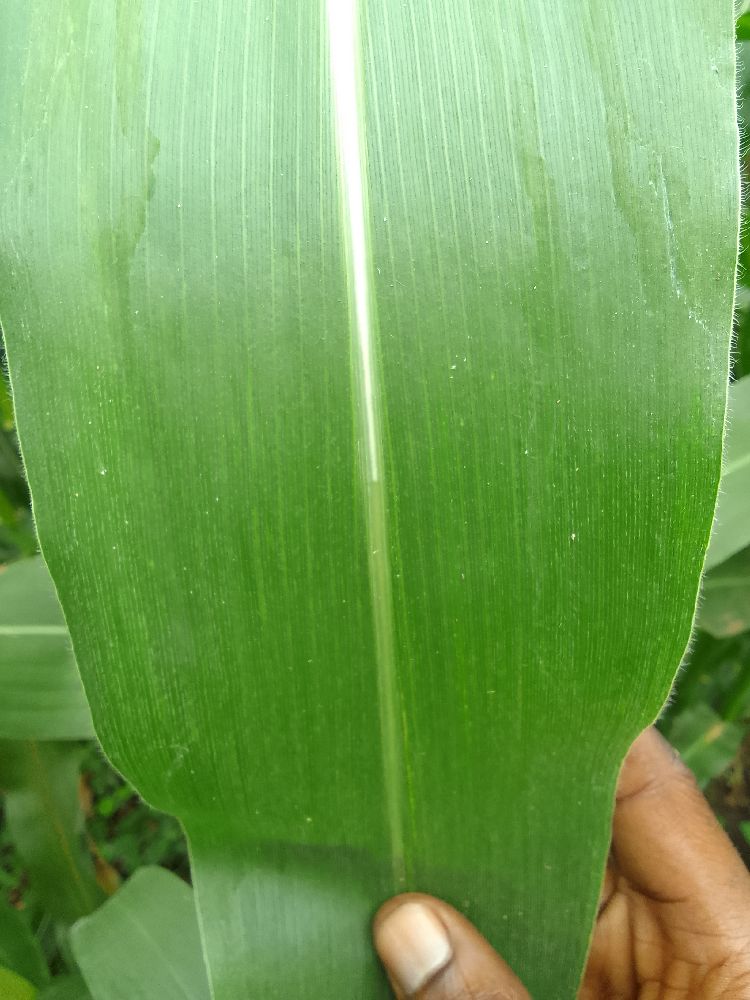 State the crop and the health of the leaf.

maize, healthy
